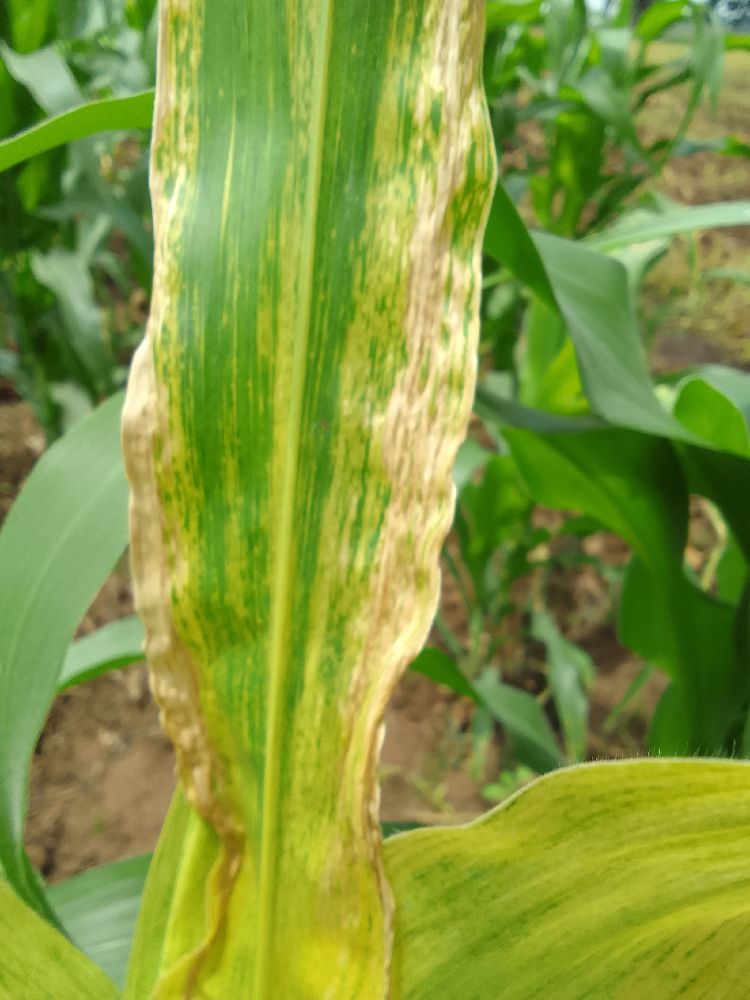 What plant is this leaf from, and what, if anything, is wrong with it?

maize, maize lethal necrosis
